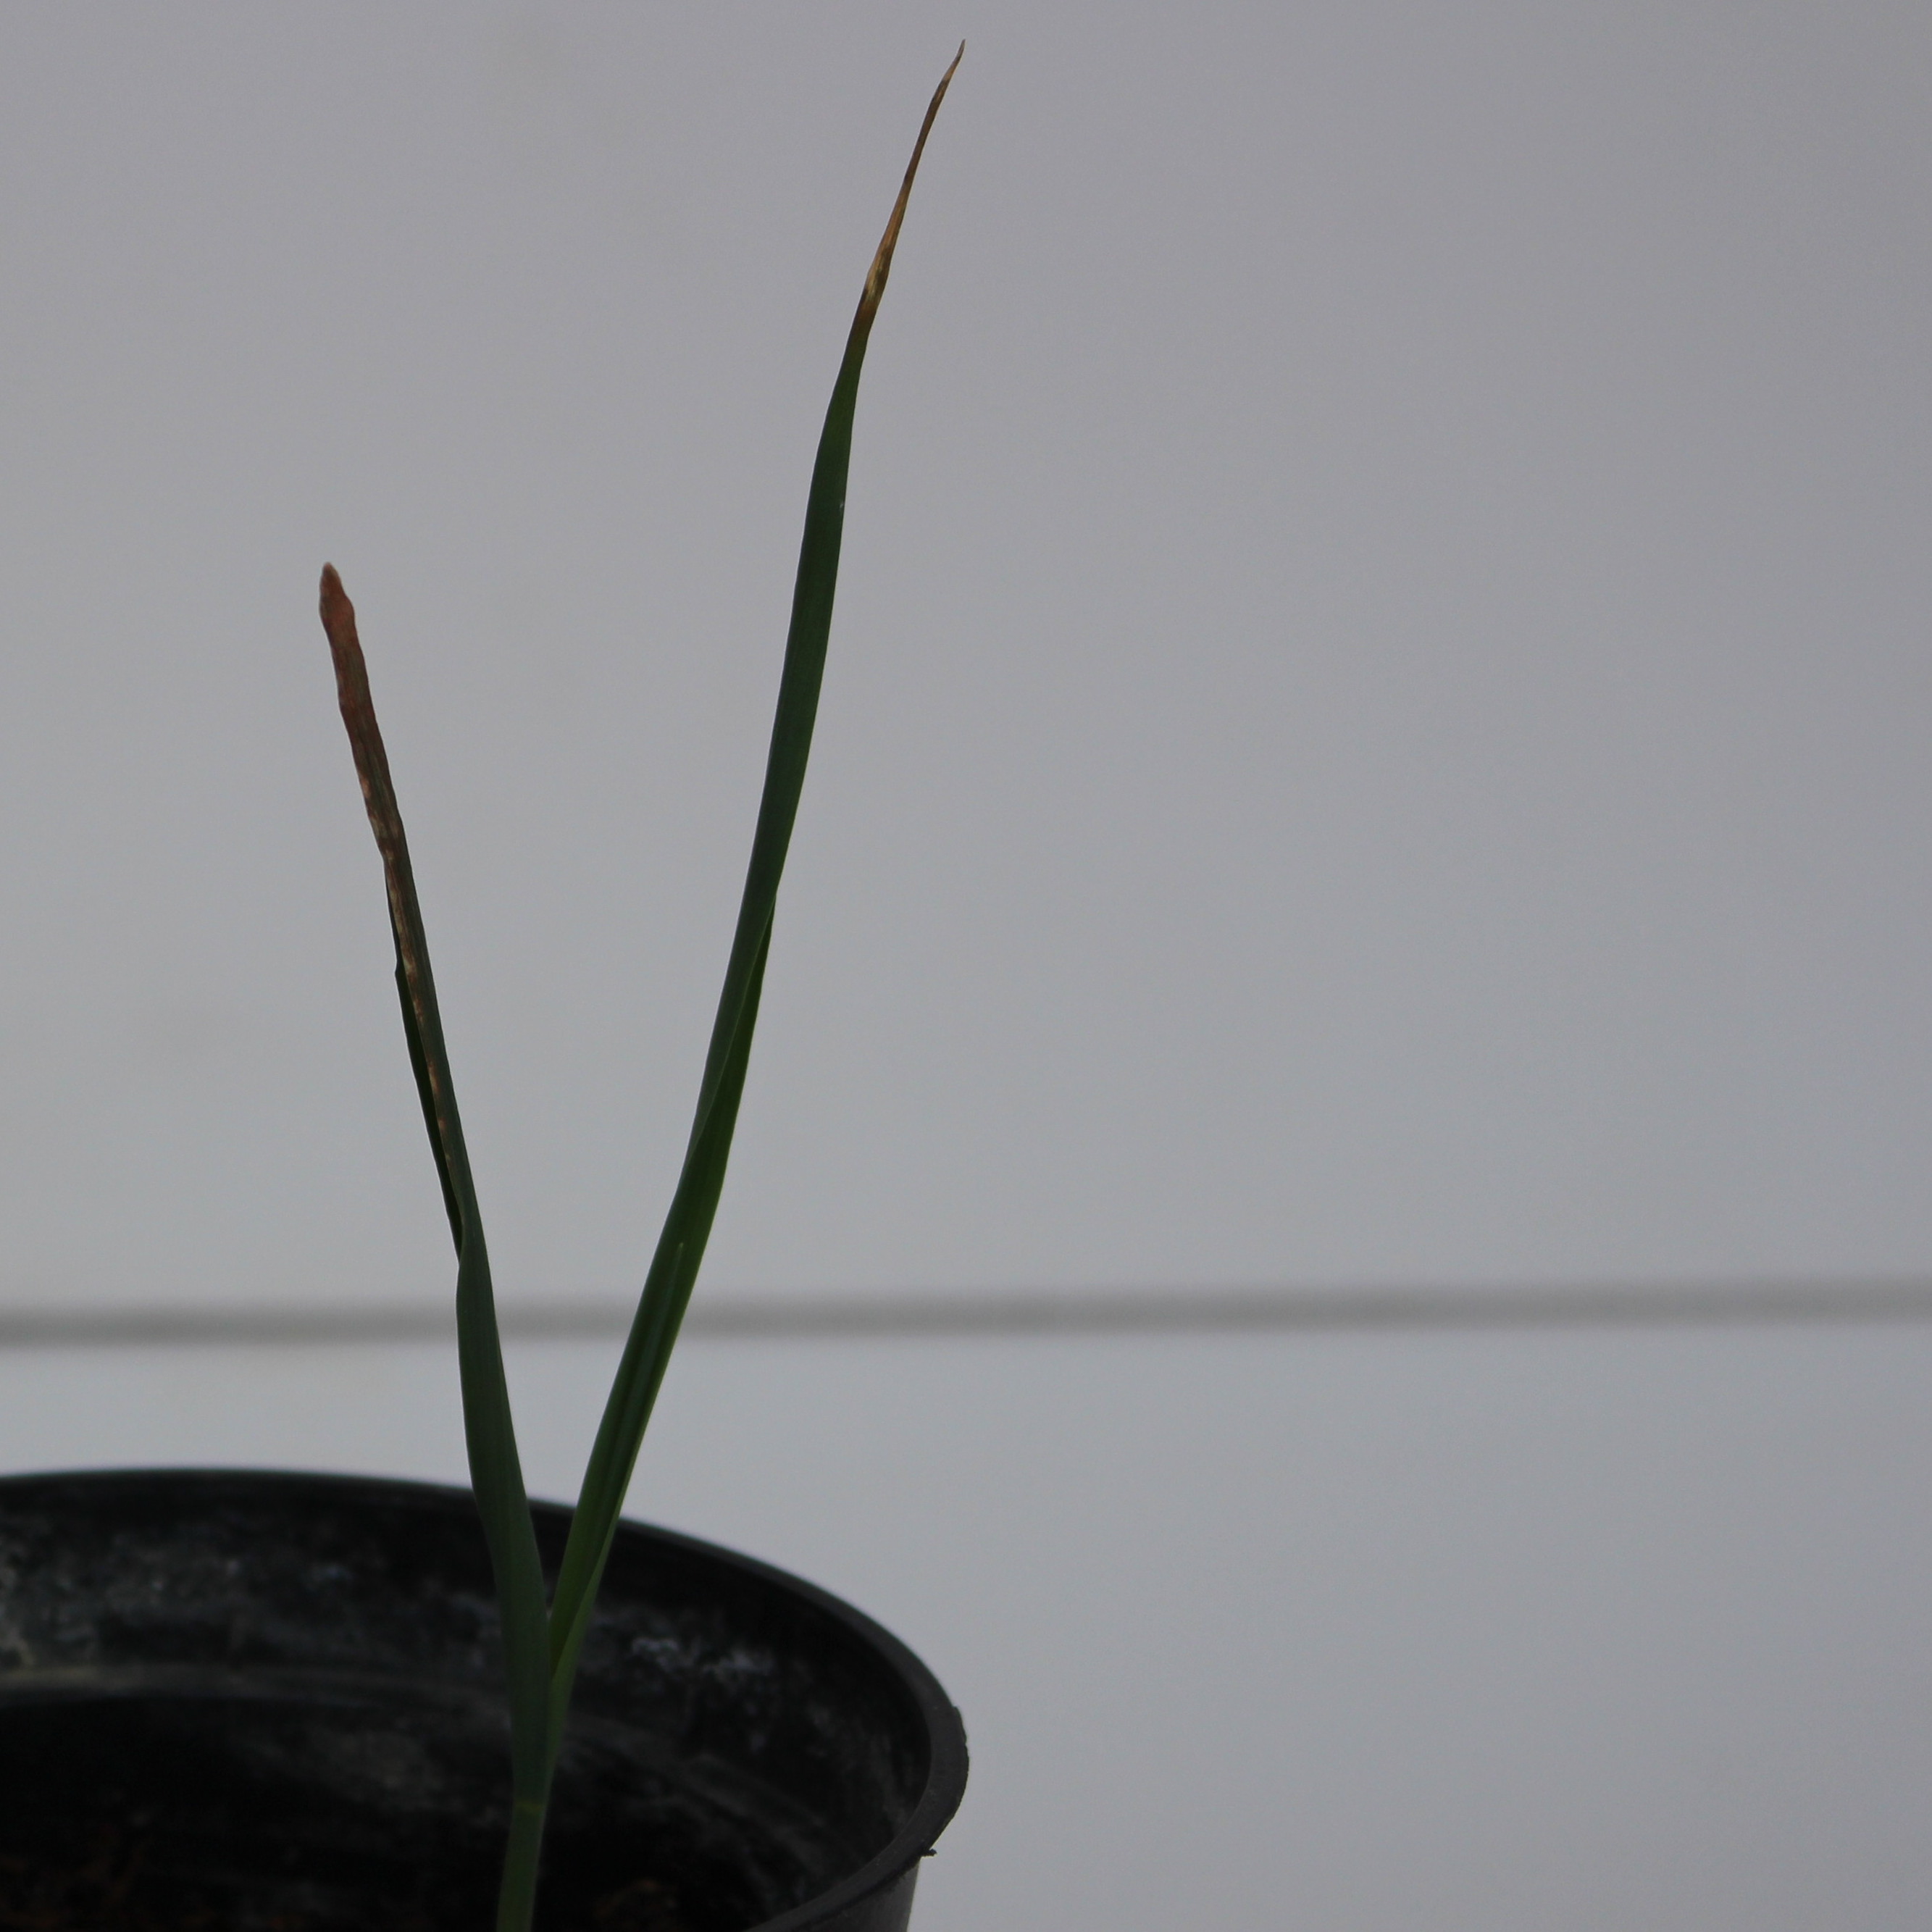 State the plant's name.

Avena sterilis
